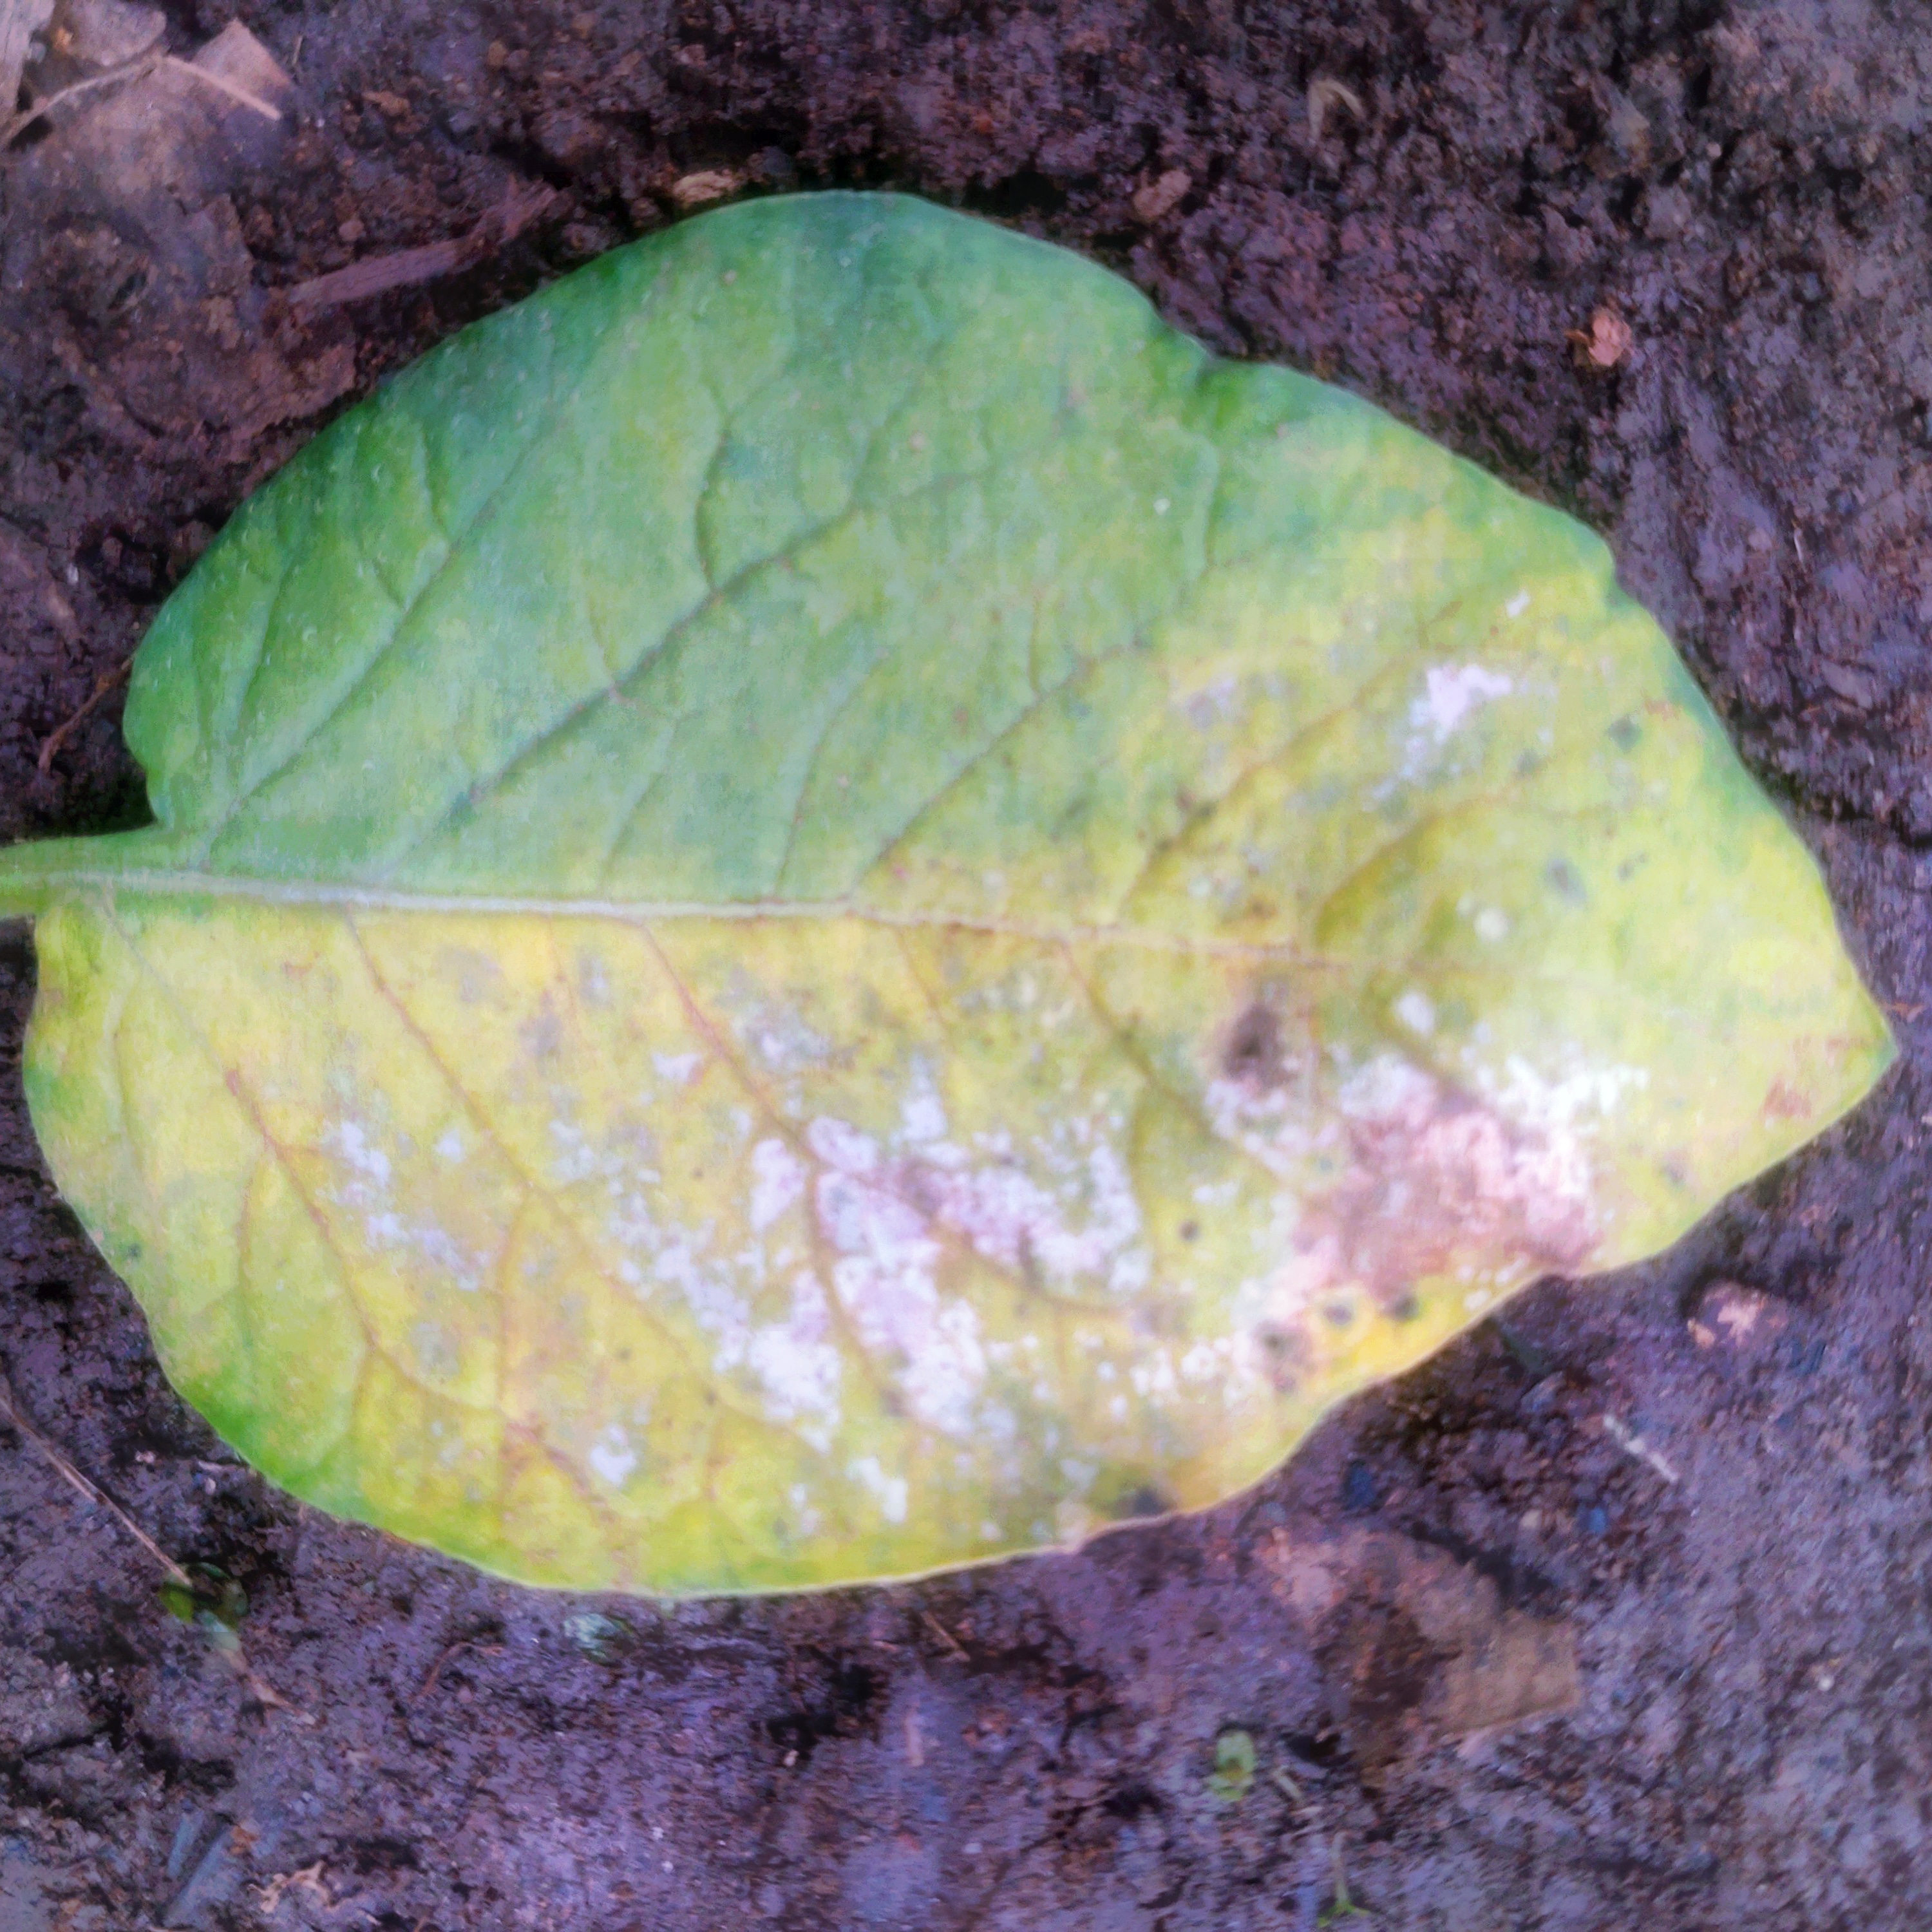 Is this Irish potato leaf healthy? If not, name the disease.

late blight
